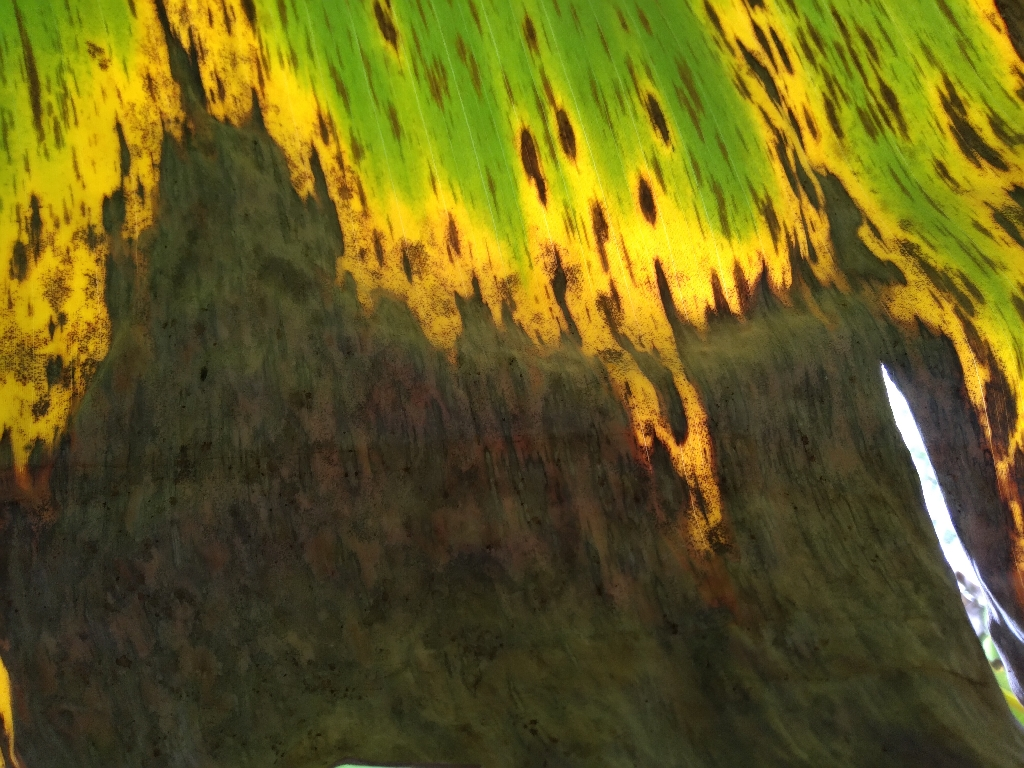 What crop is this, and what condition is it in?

banana, black sigatoka
